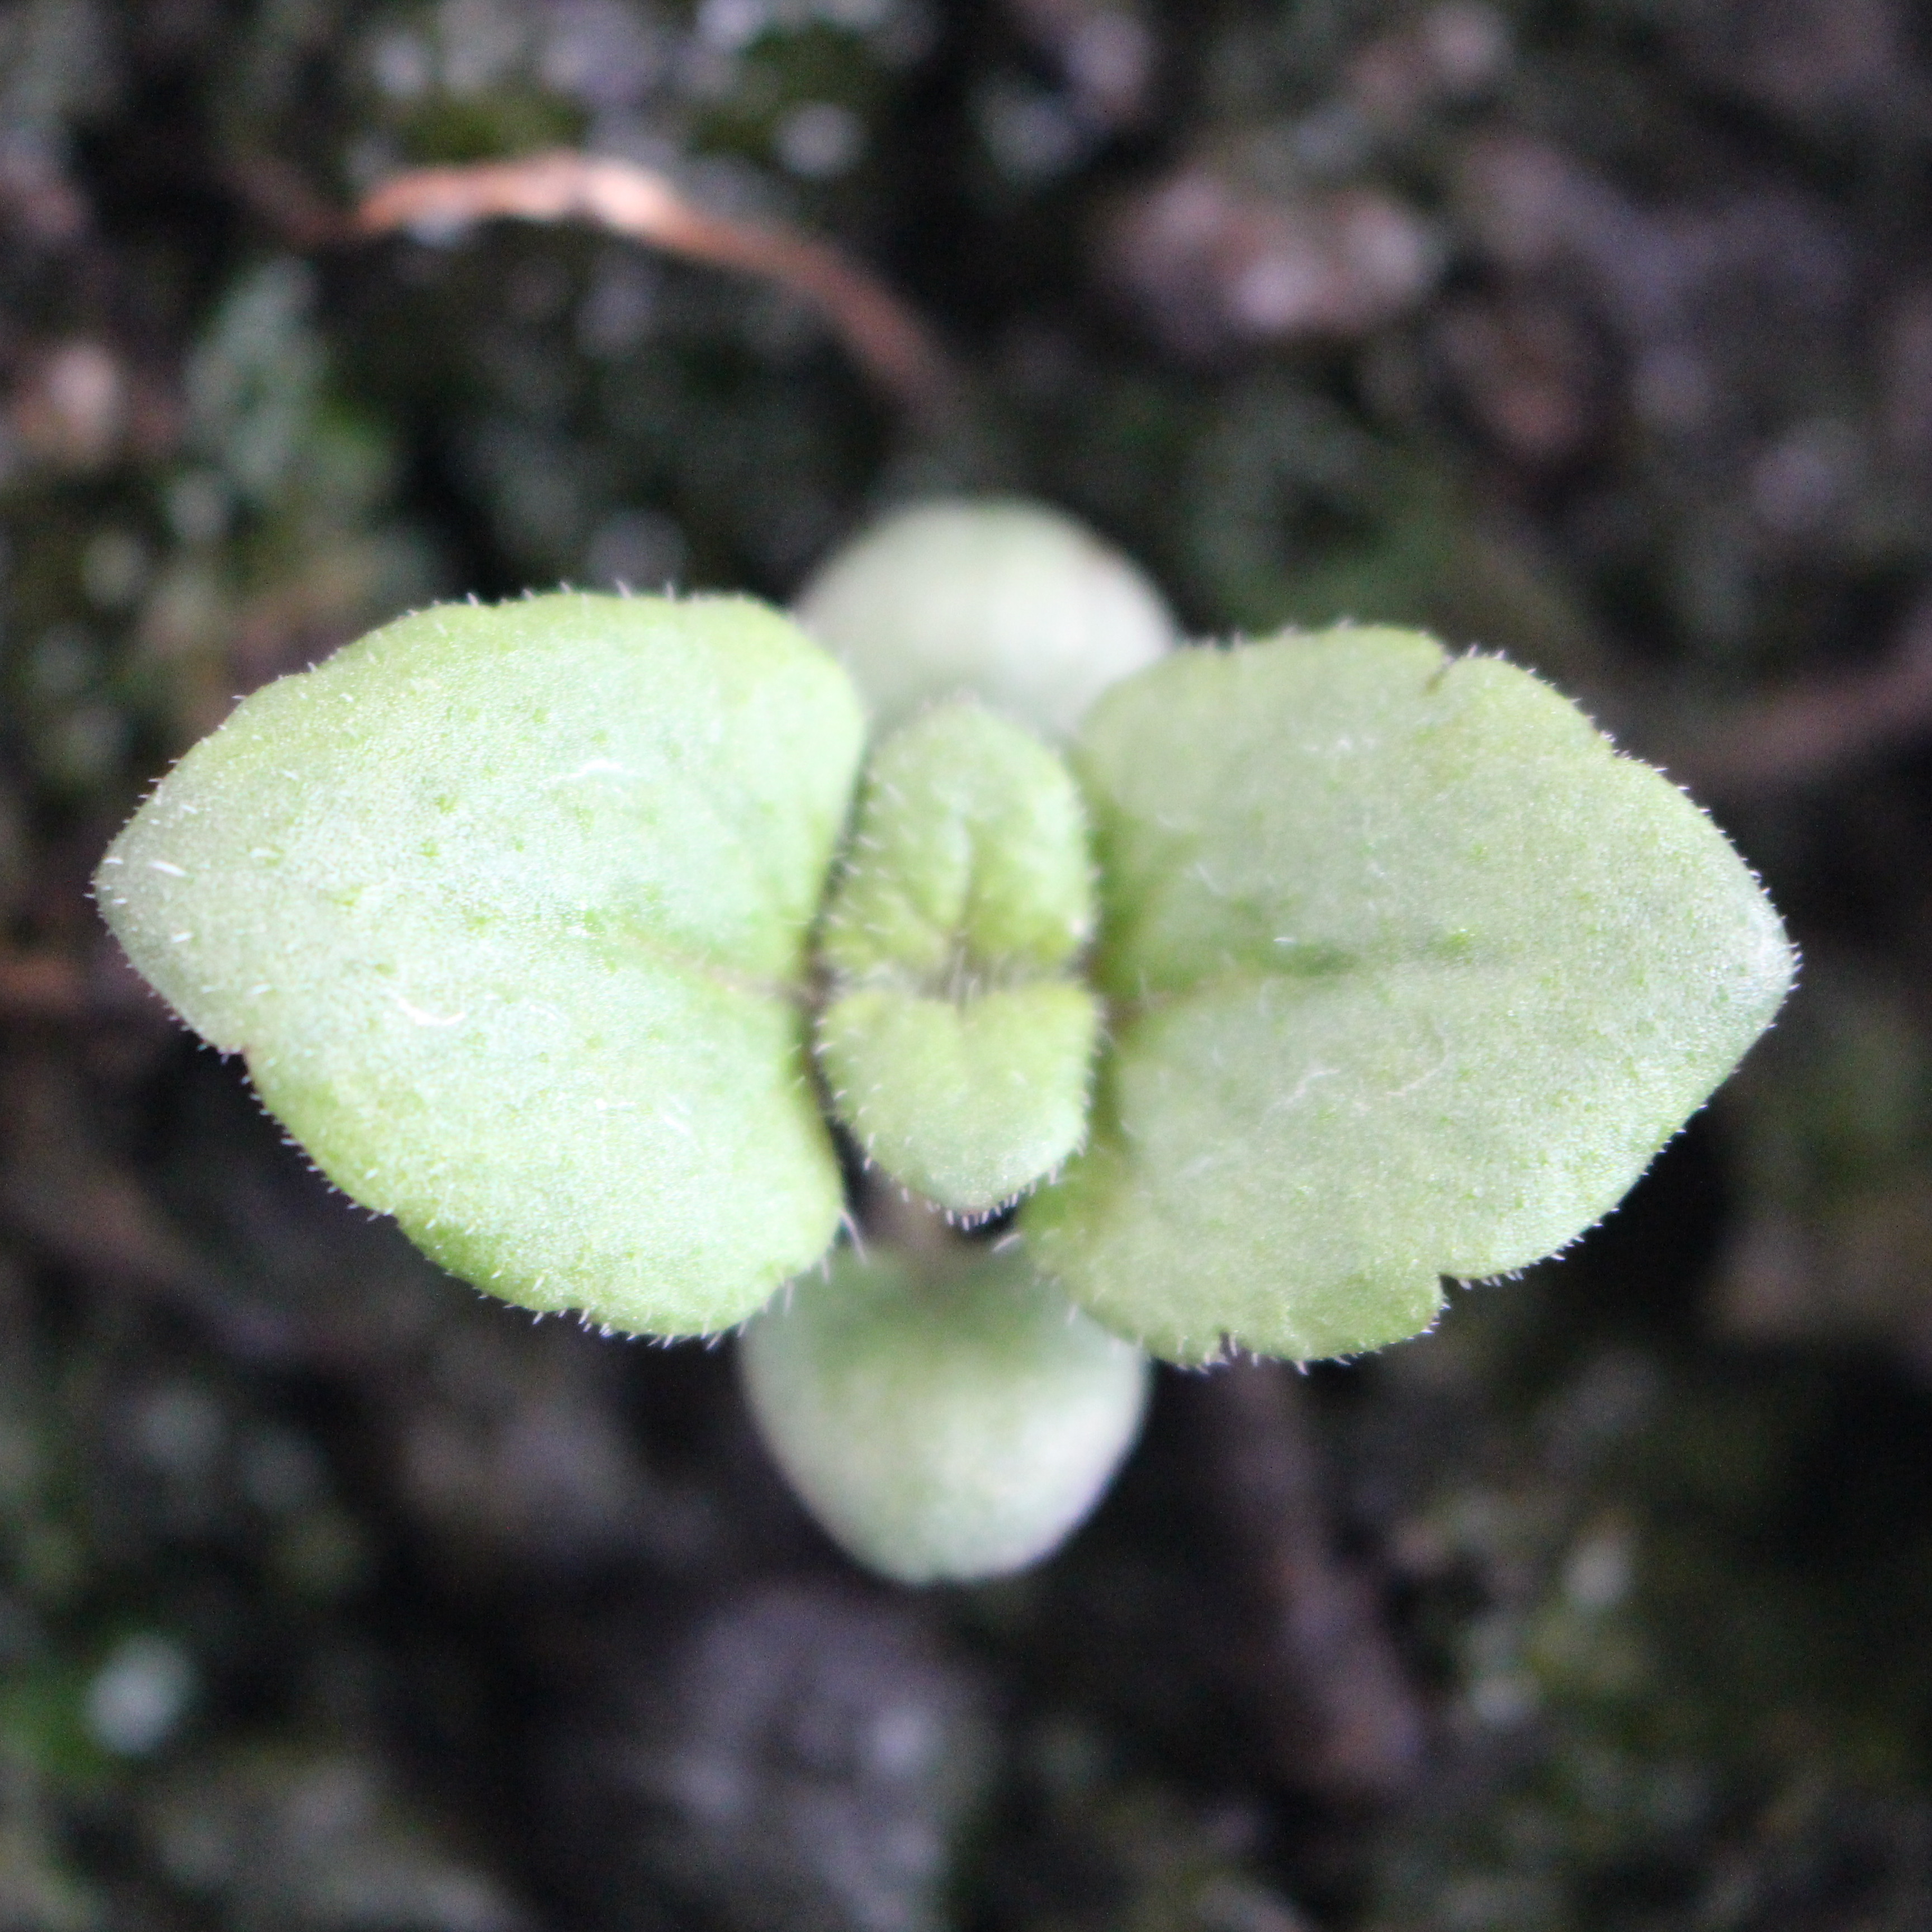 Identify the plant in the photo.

Veronica persica
